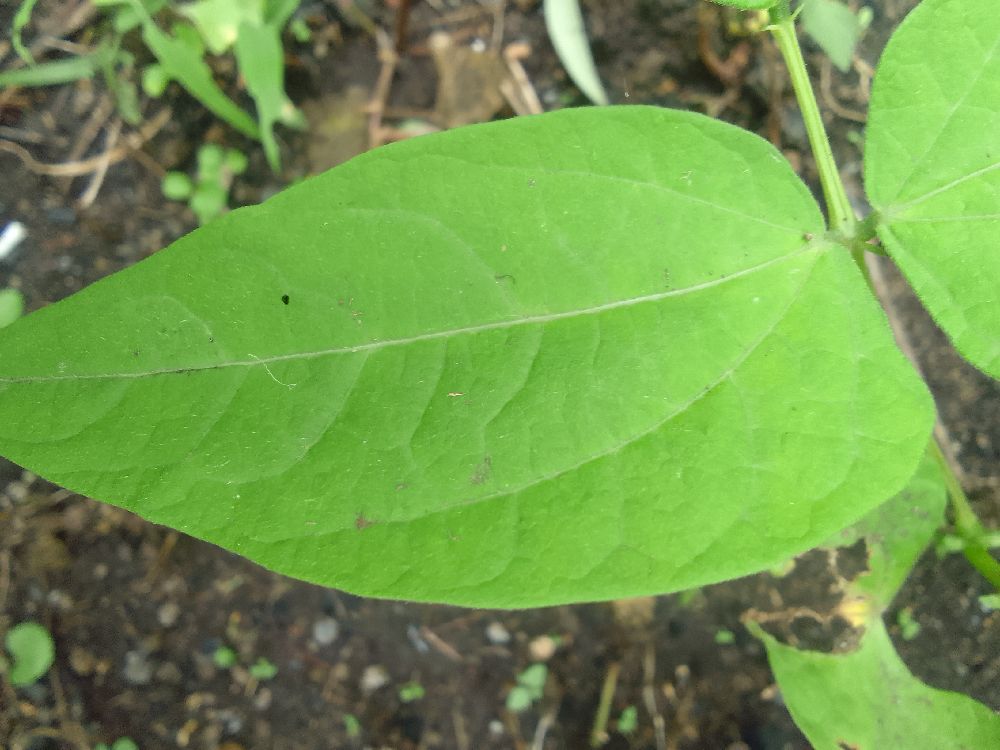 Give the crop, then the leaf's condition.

common bean, healthy
